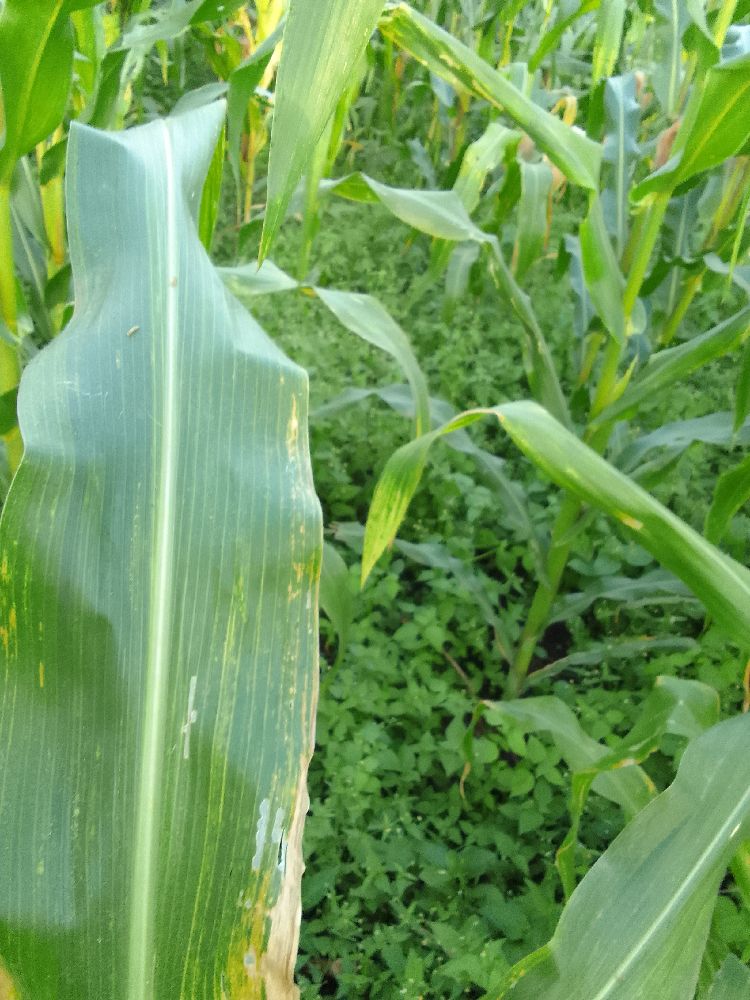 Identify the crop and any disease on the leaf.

maize, maize lethal necrosis
